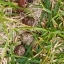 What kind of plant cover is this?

grass
